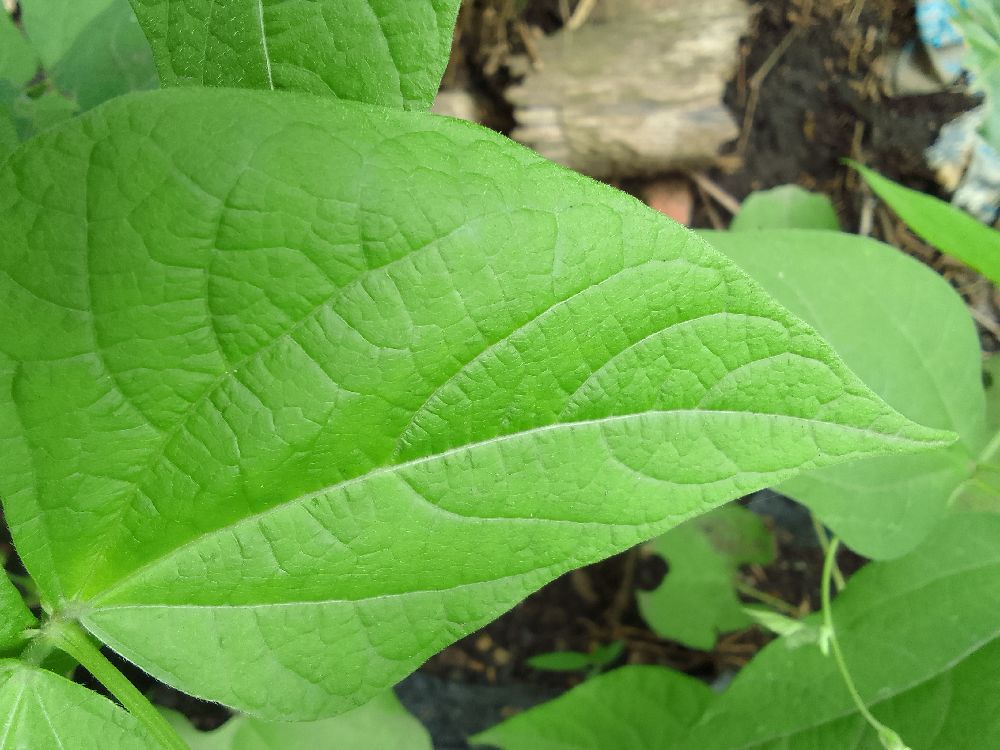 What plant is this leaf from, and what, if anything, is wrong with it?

common bean, healthy
